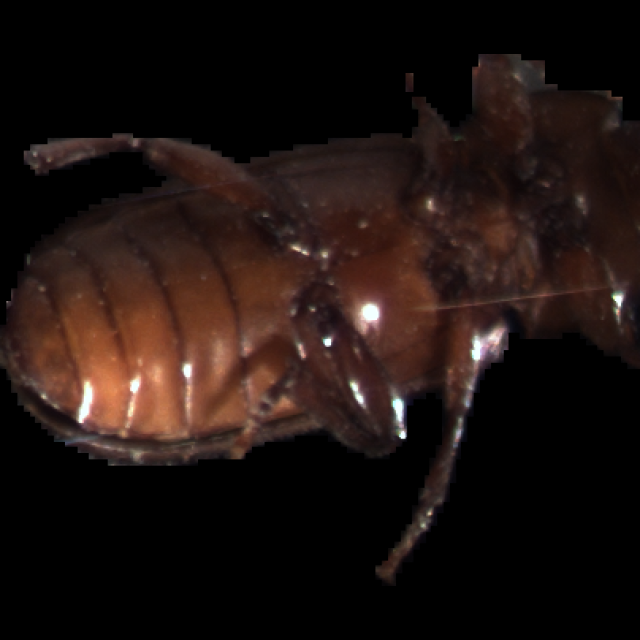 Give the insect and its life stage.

mealworm beetle
